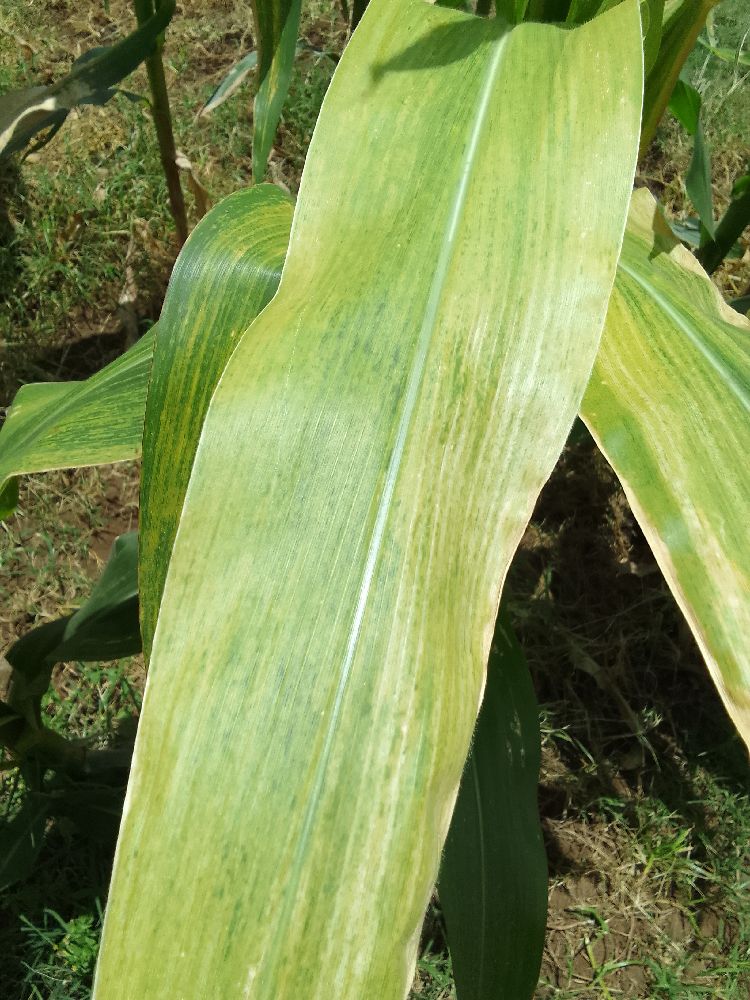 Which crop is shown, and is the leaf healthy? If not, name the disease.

maize, maize lethal necrosis
